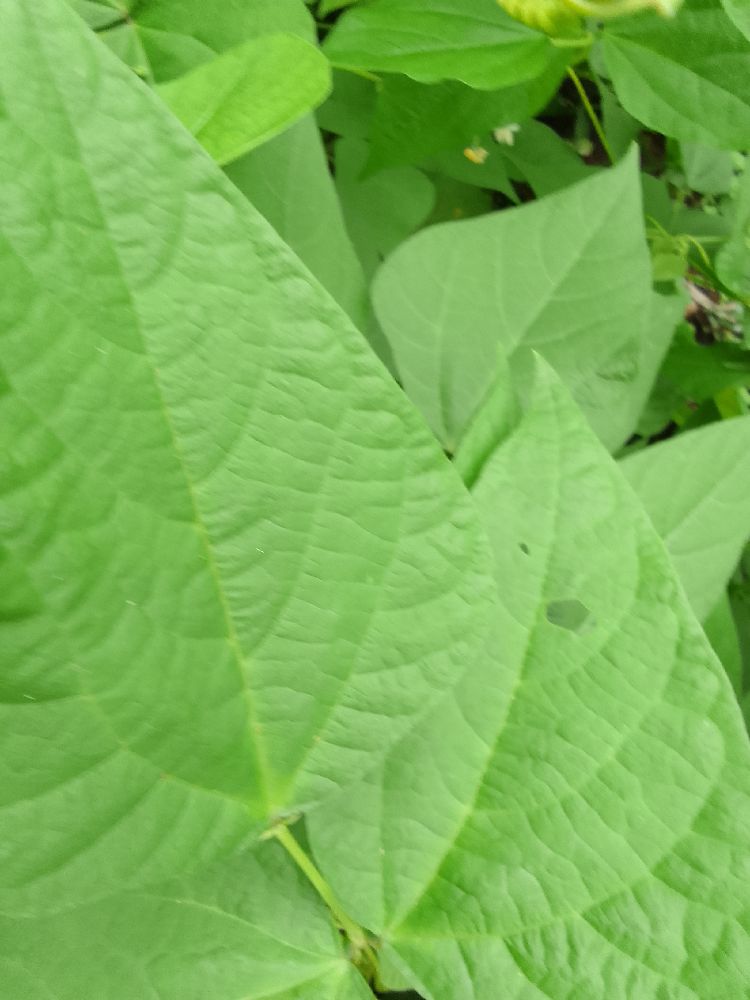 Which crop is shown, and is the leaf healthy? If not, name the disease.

common bean, healthy
